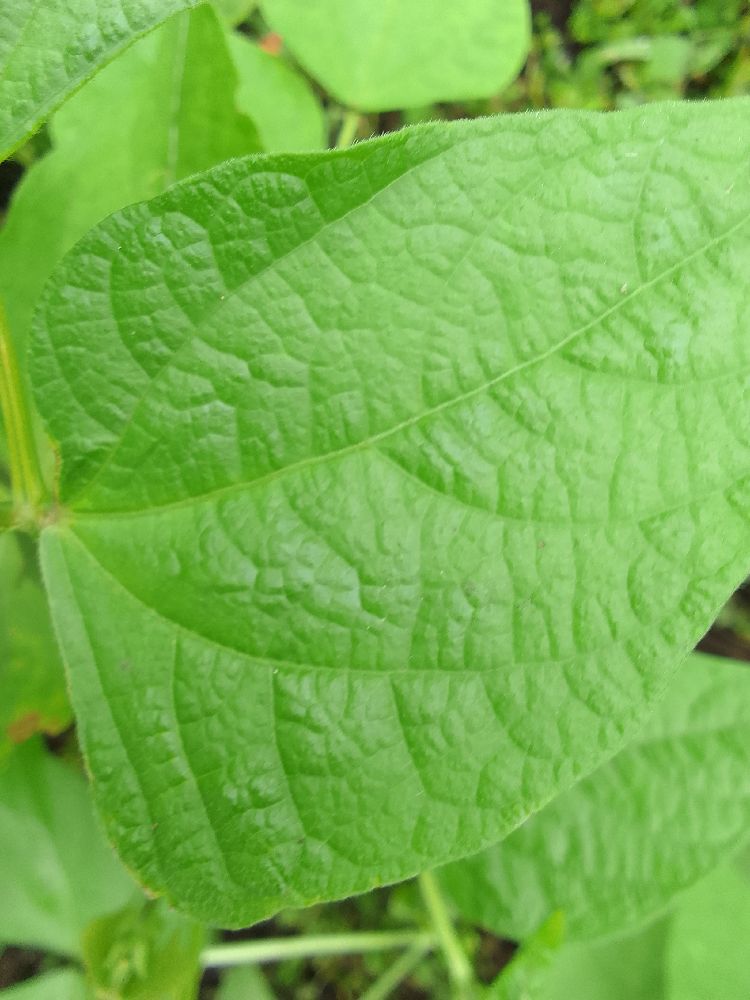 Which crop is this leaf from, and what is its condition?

common bean, healthy
